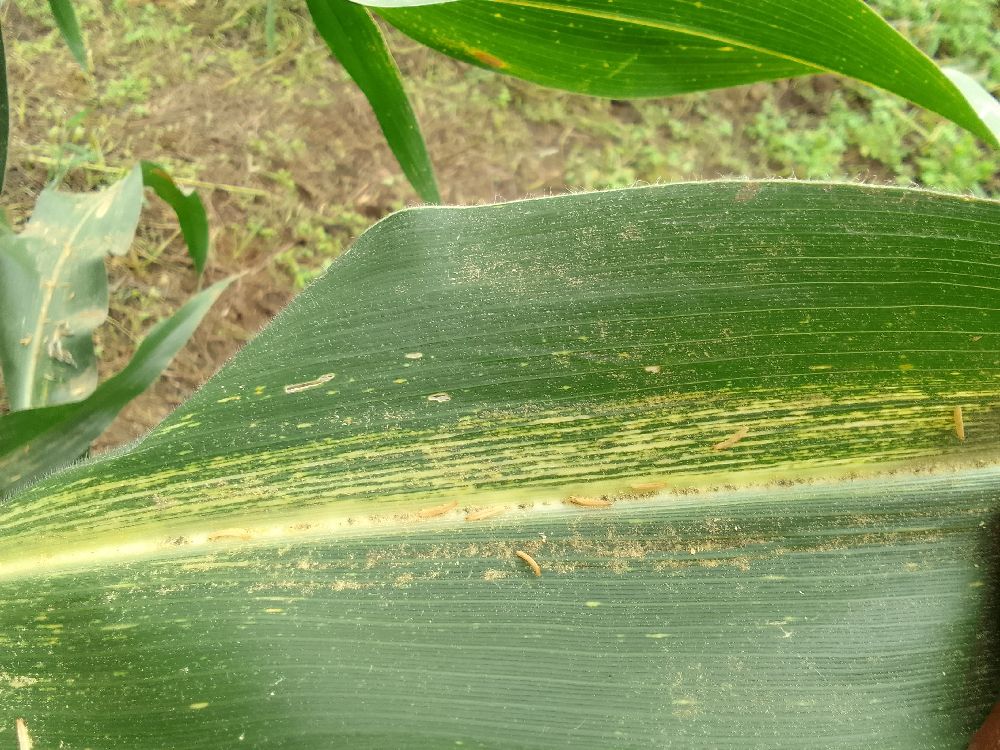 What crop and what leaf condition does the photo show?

maize, maize streak virus
